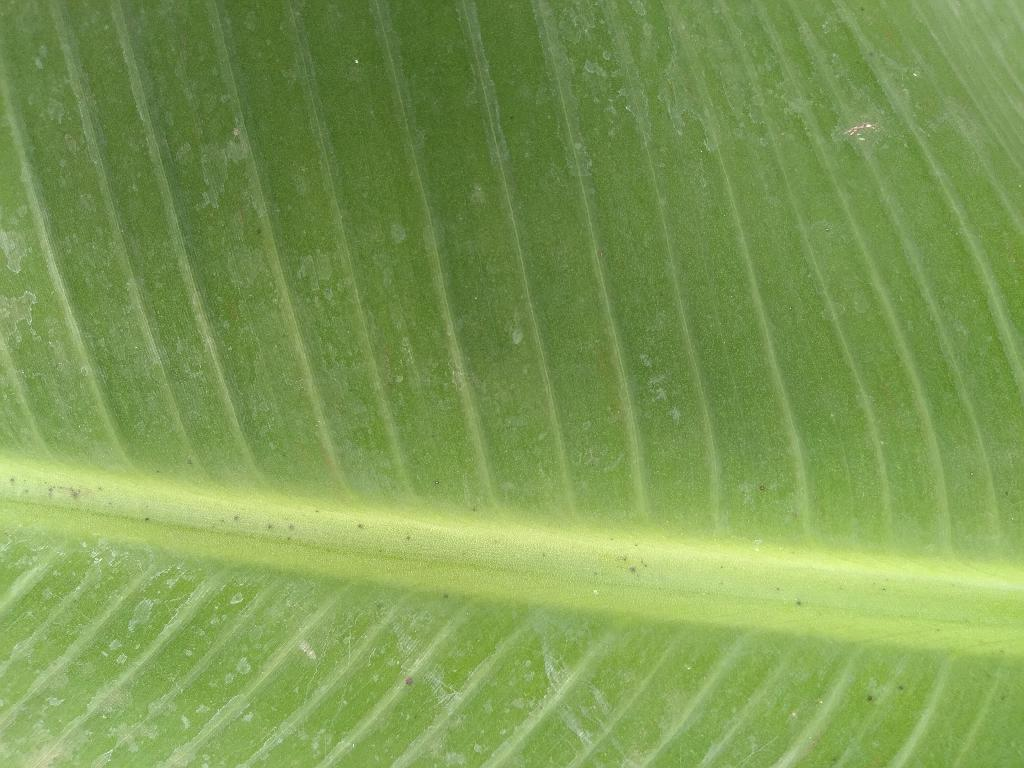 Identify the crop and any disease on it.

banana, healthy
